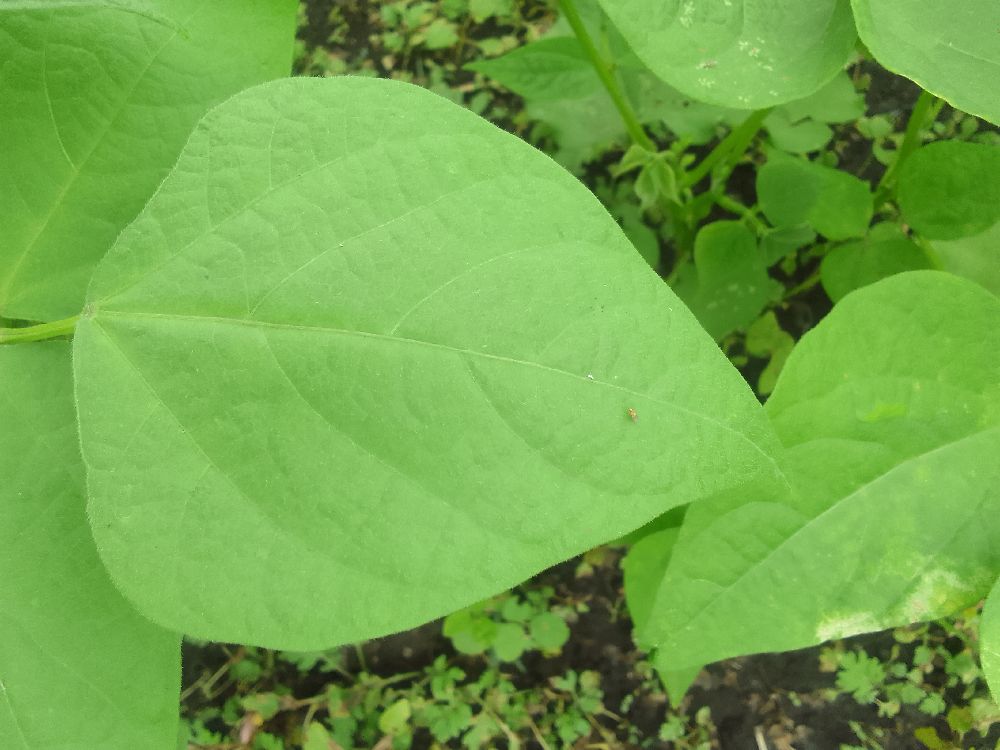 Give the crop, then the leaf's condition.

common bean, healthy
